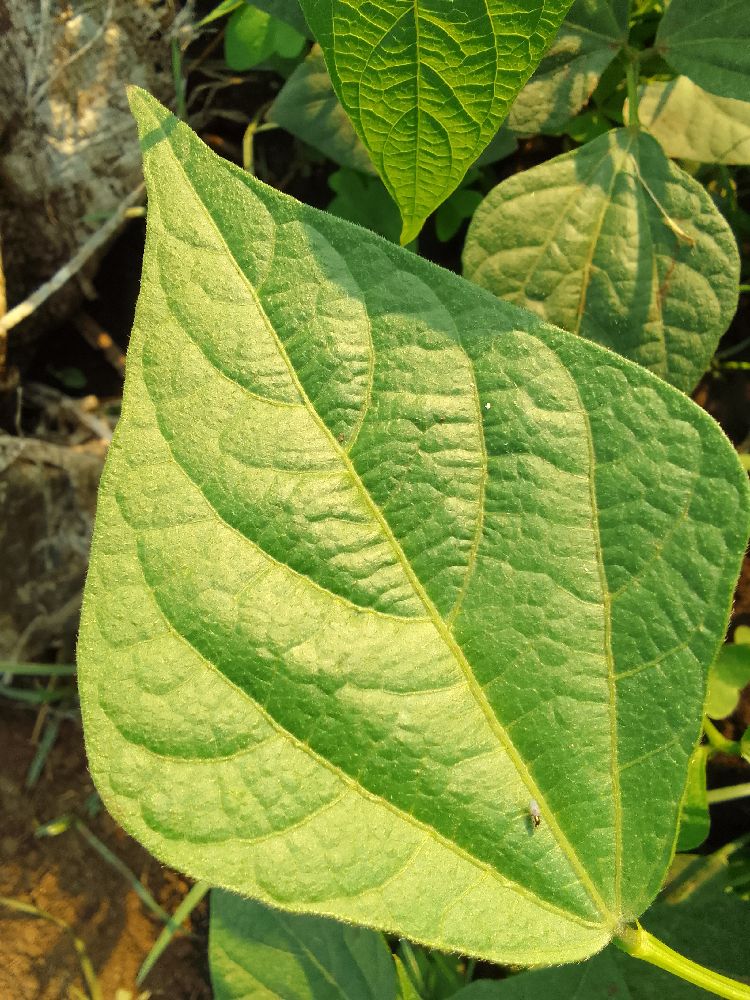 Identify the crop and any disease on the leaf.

common bean, healthy
